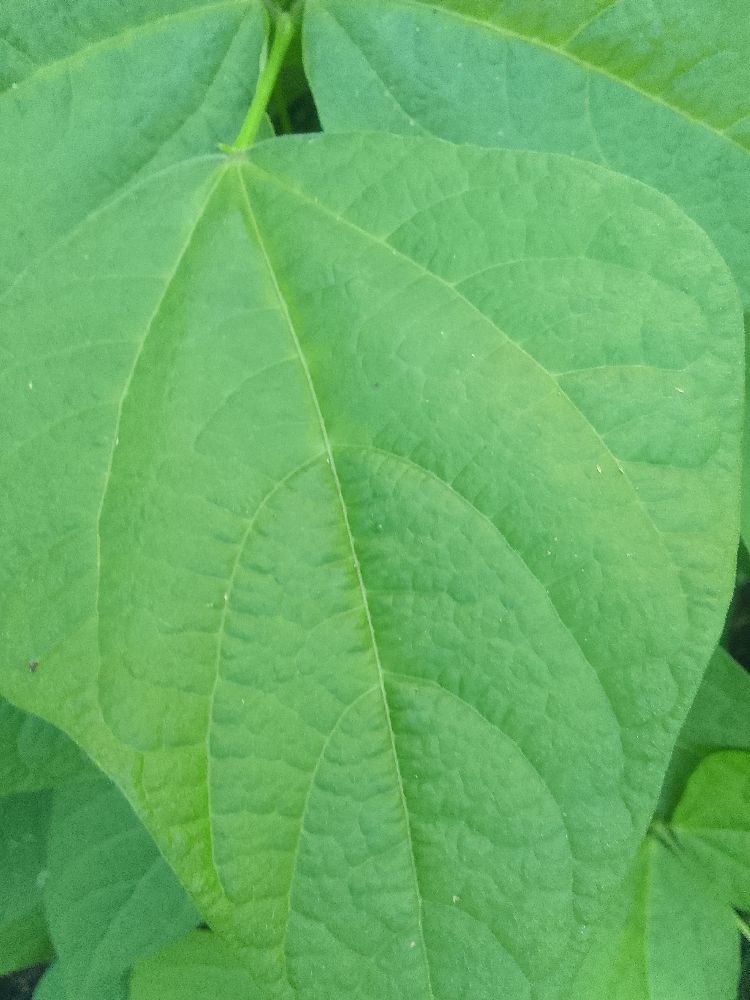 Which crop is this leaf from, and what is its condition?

common bean, healthy
